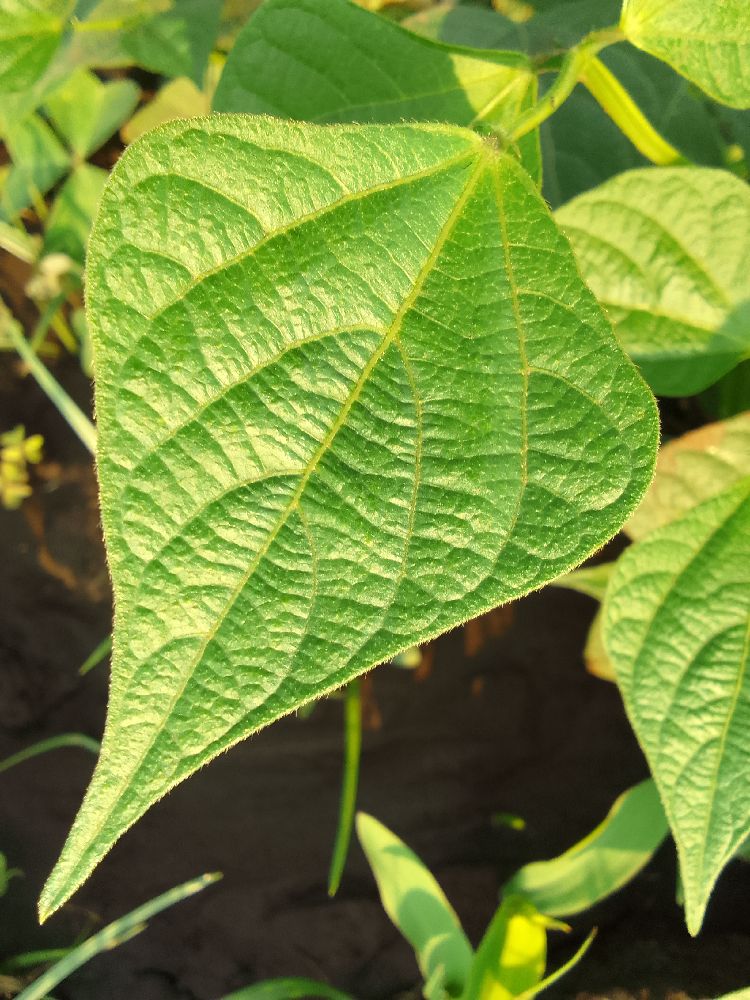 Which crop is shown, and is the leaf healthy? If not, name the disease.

common bean, healthy
